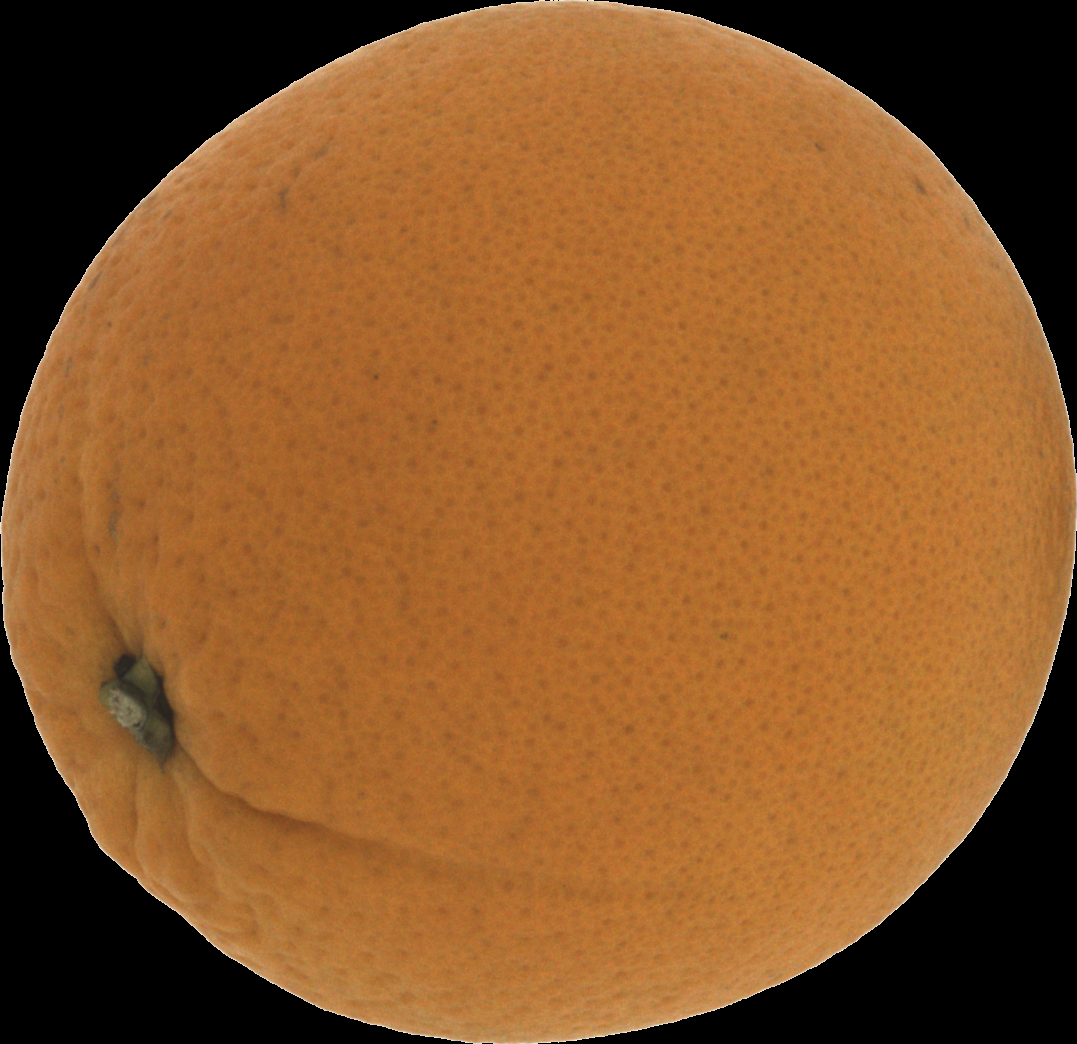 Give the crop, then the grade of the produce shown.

orange, good
